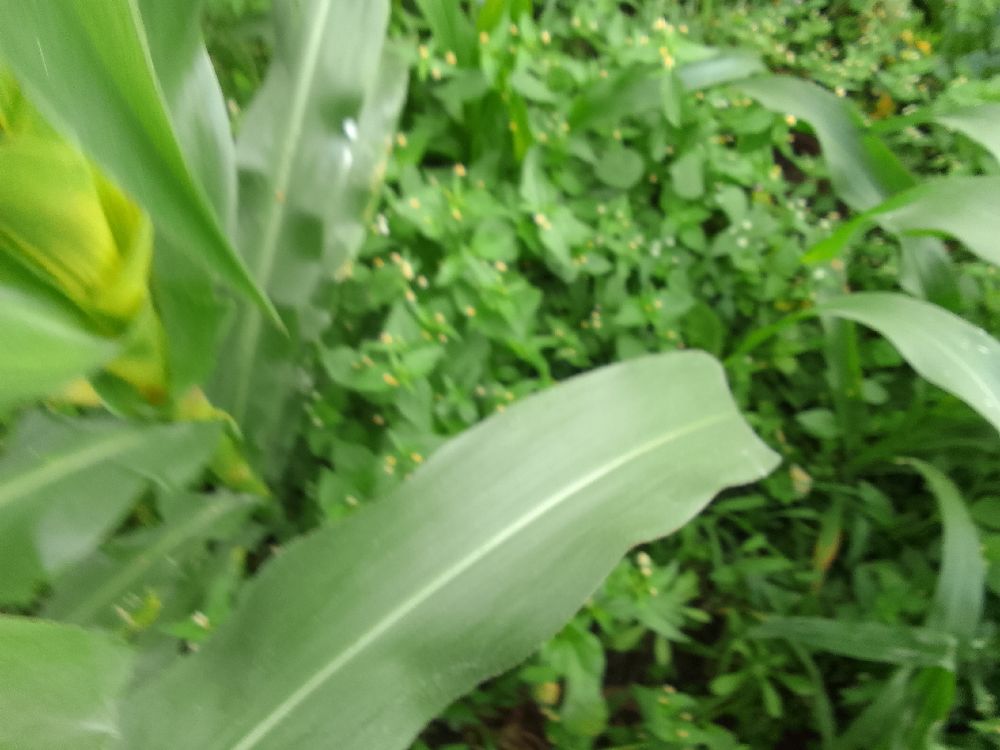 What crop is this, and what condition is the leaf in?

maize, healthy
